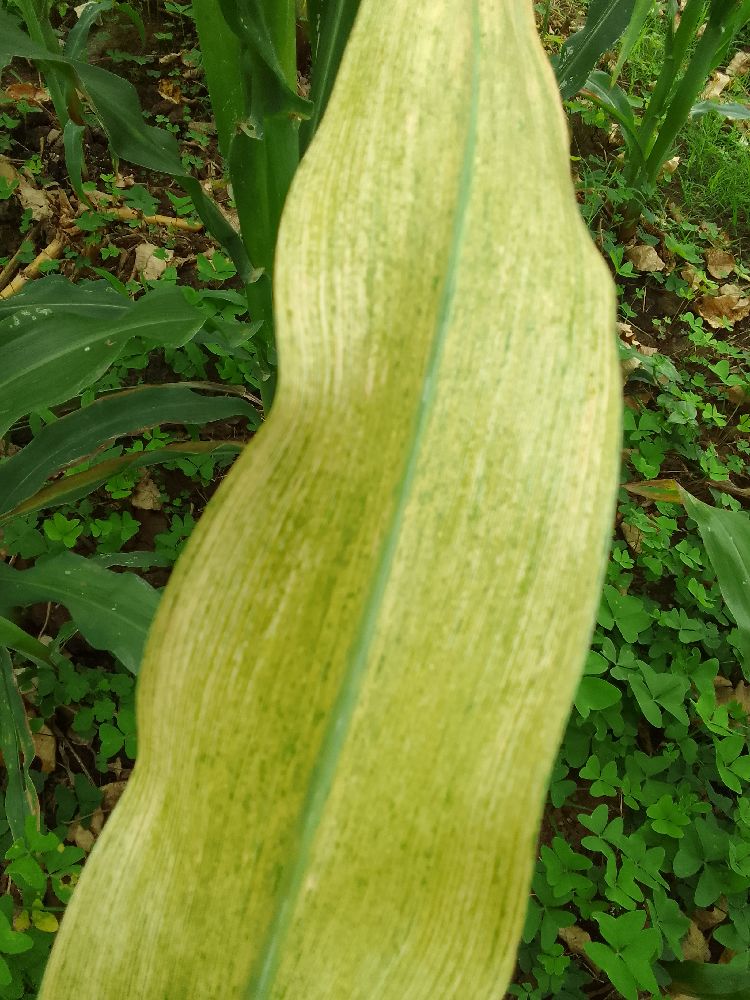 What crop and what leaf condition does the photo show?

maize, maize lethal necrosis
